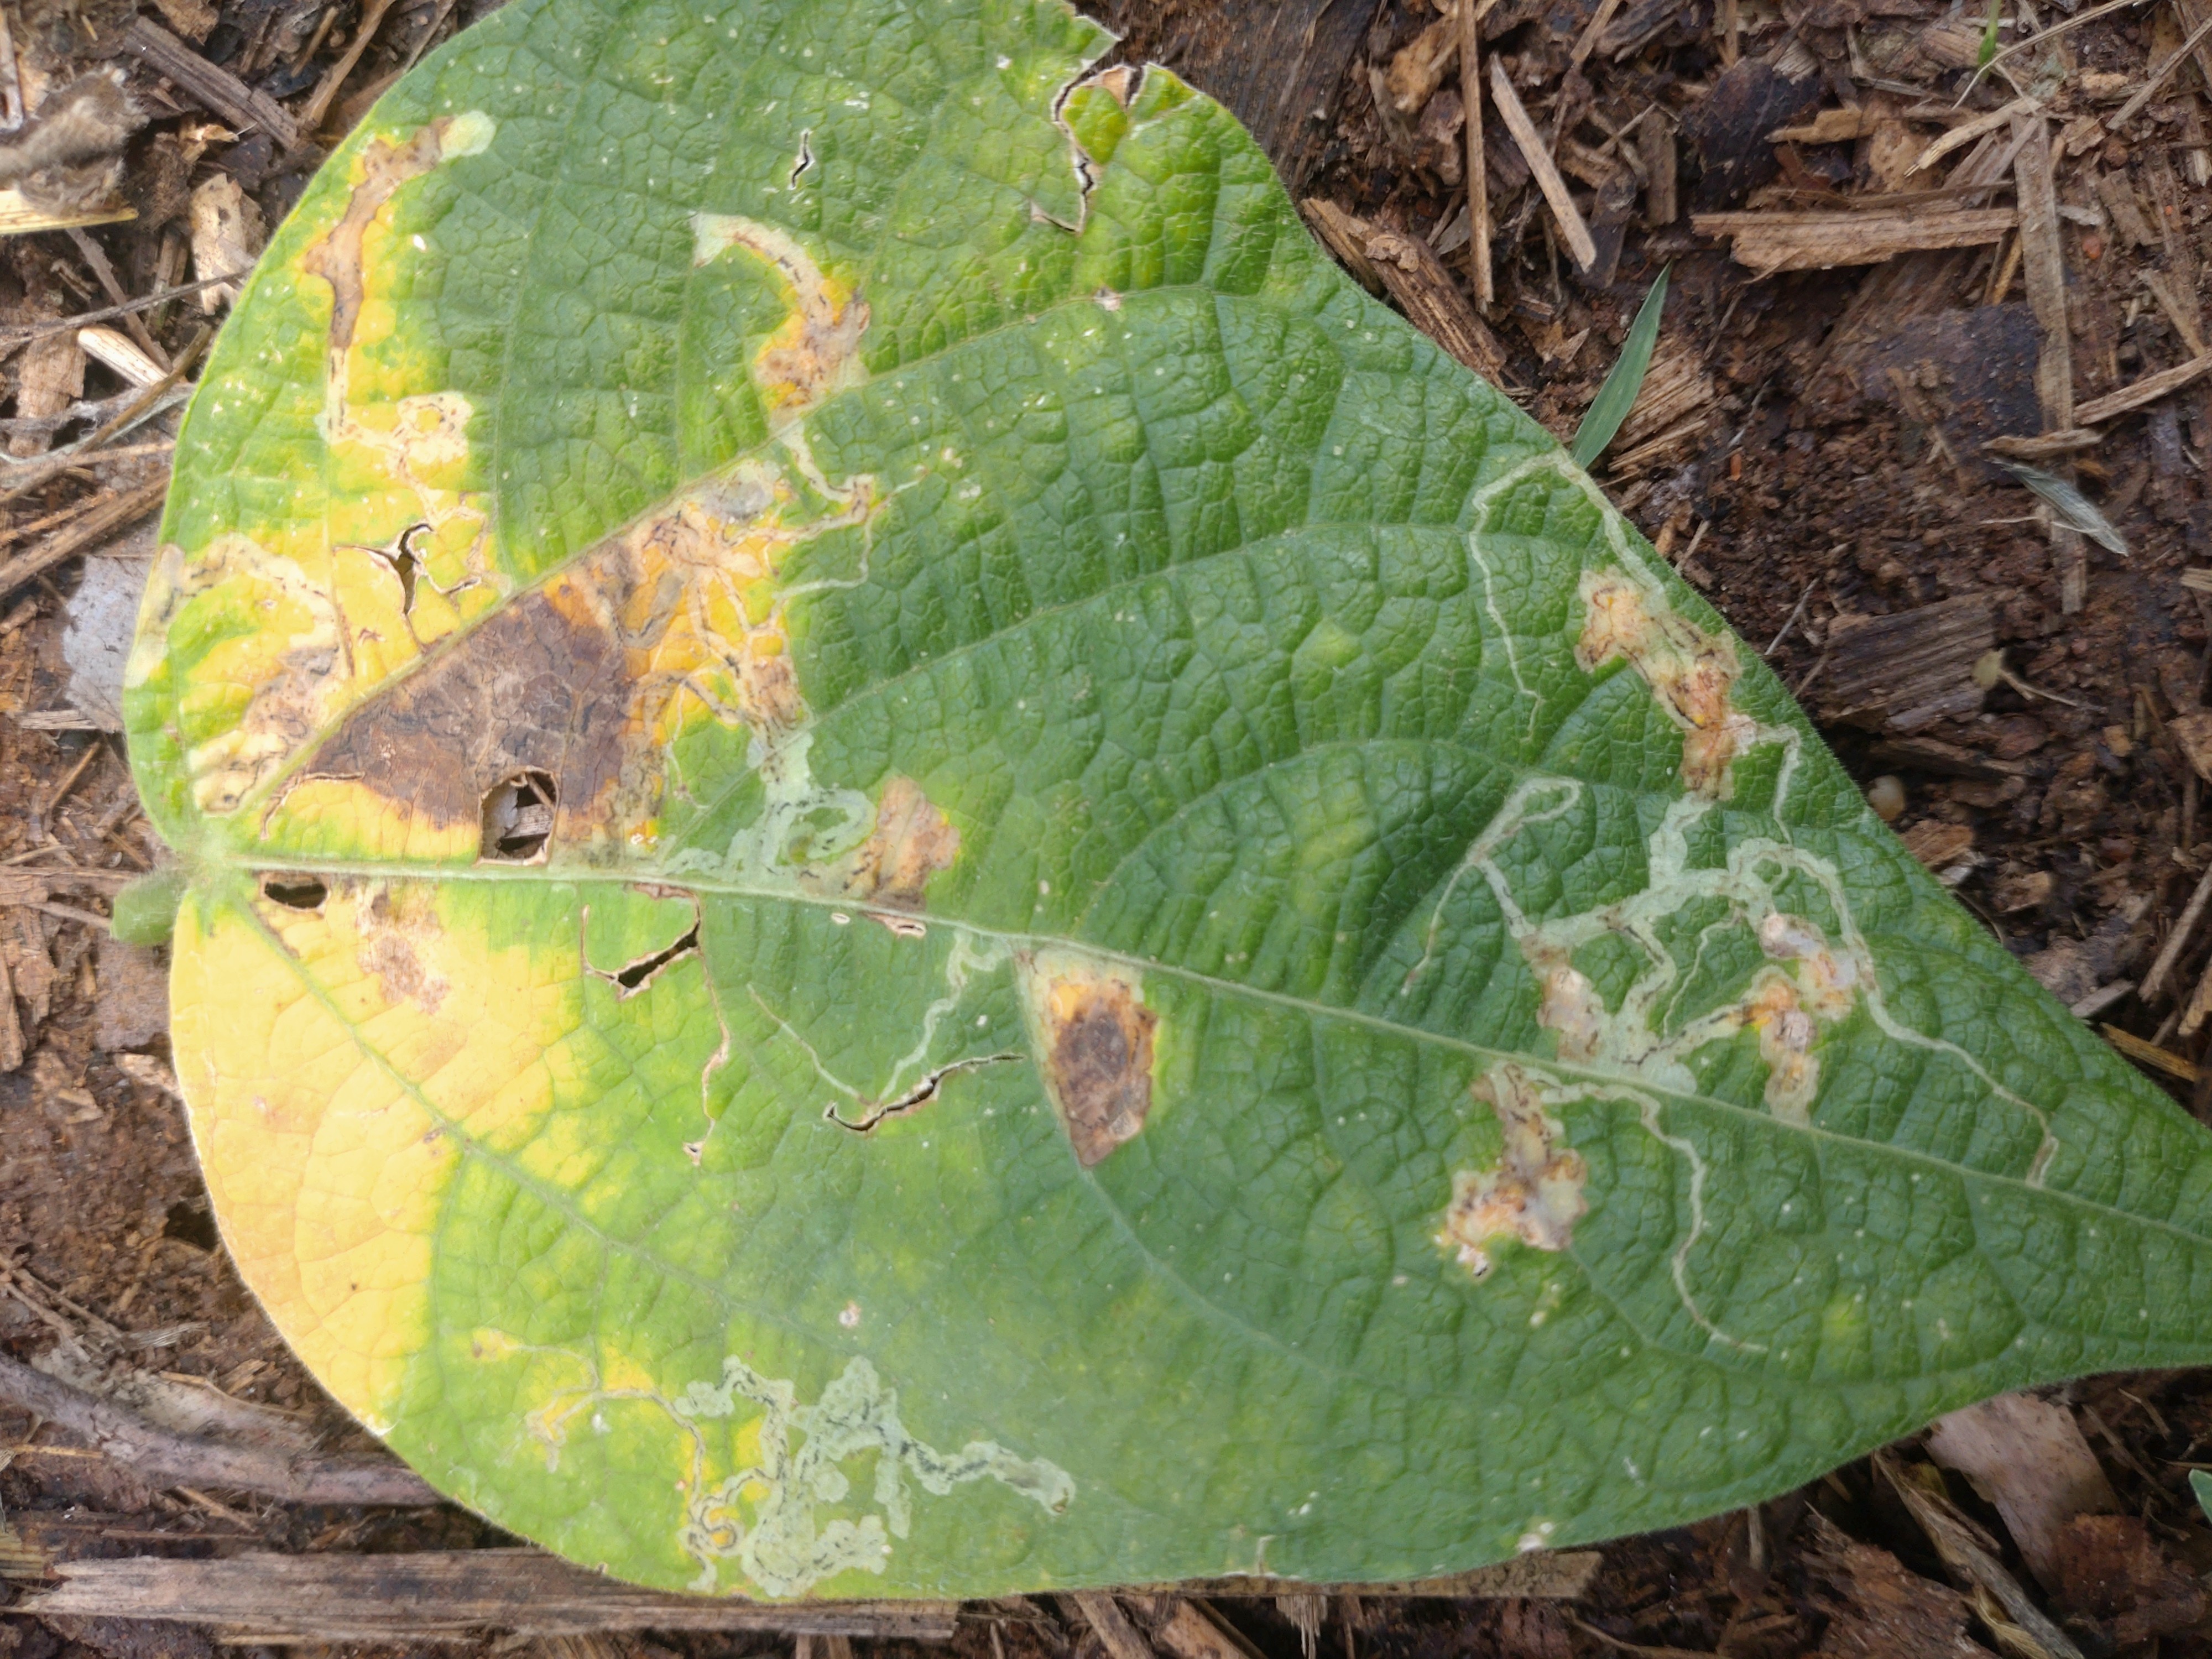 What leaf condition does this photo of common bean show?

anthracnose
